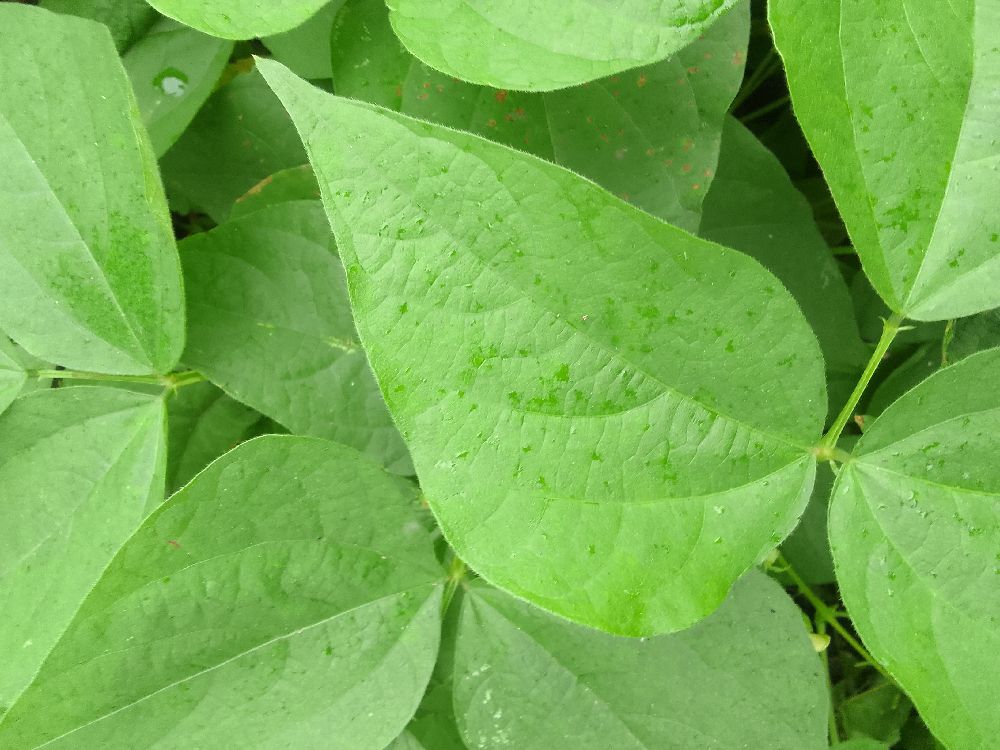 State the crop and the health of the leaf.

common bean, healthy
